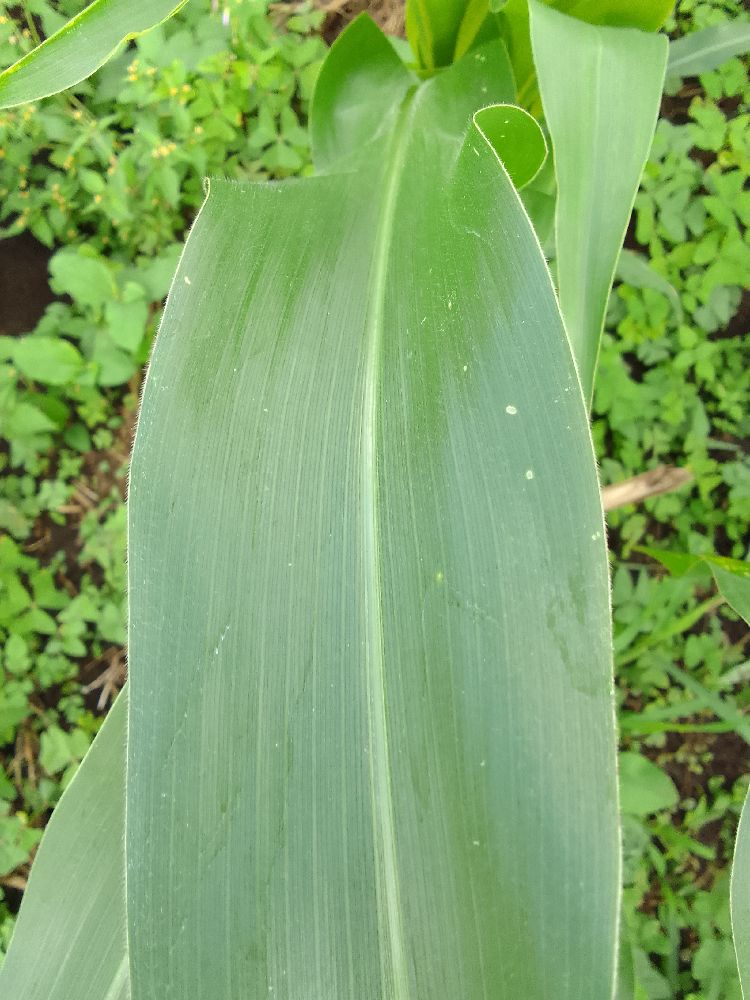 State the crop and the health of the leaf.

maize, healthy
